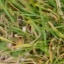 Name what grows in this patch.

grass
